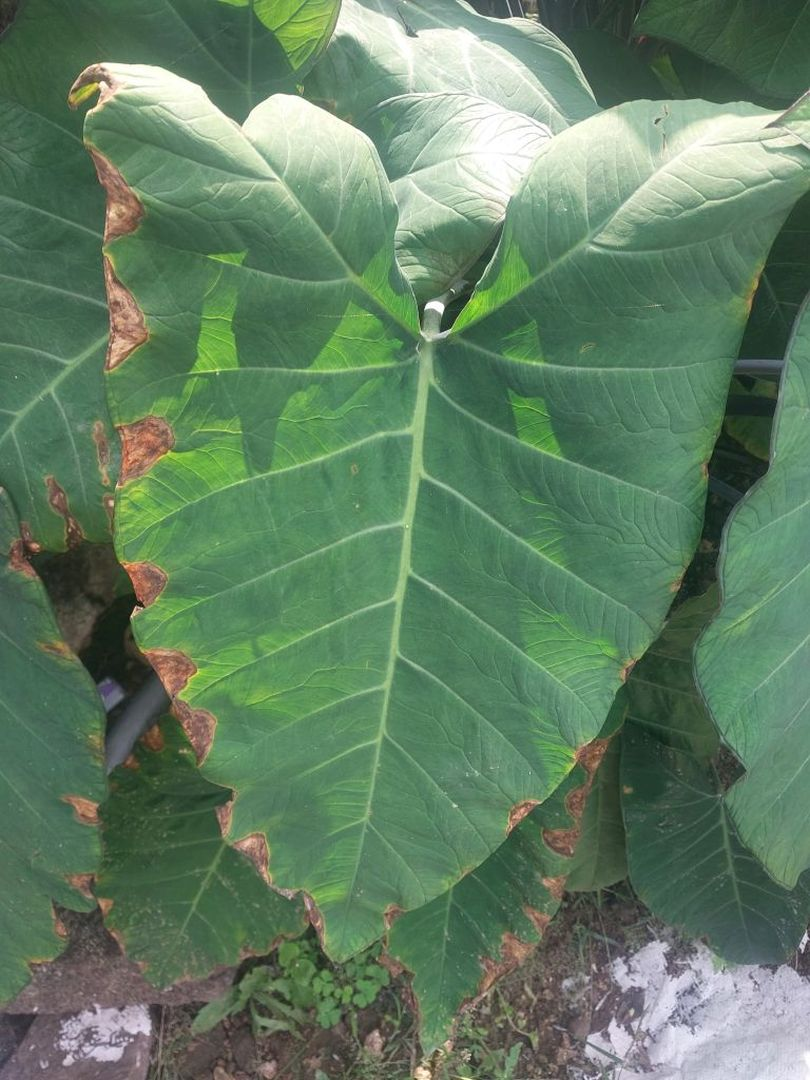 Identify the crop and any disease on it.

taro, leaf blight
